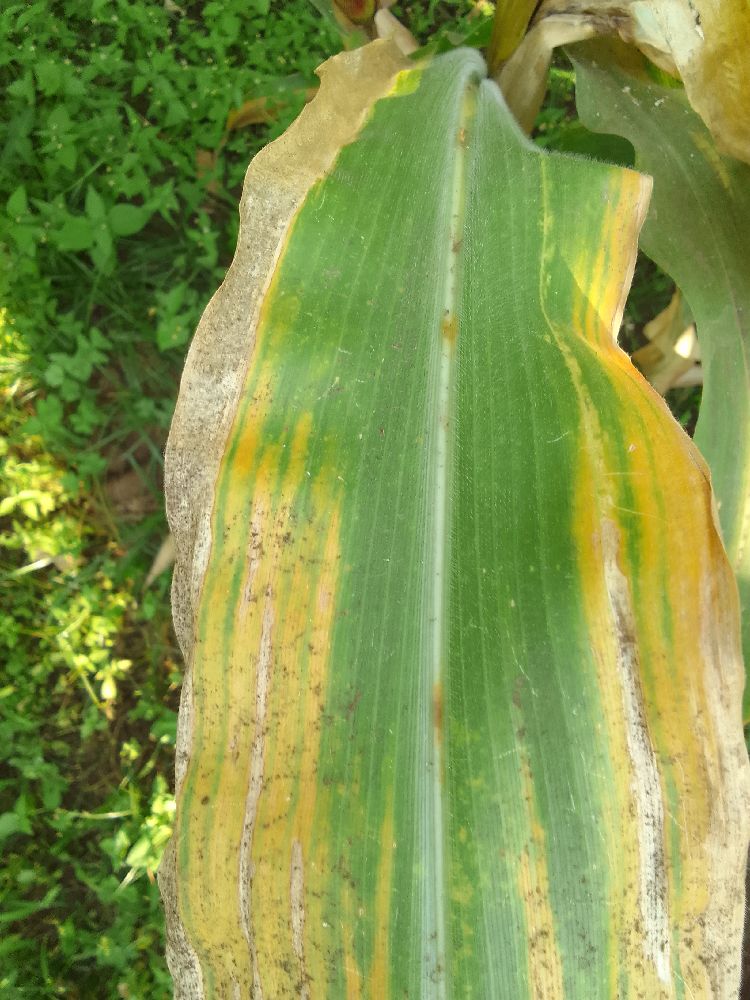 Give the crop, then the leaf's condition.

maize, maize lethal necrosis
